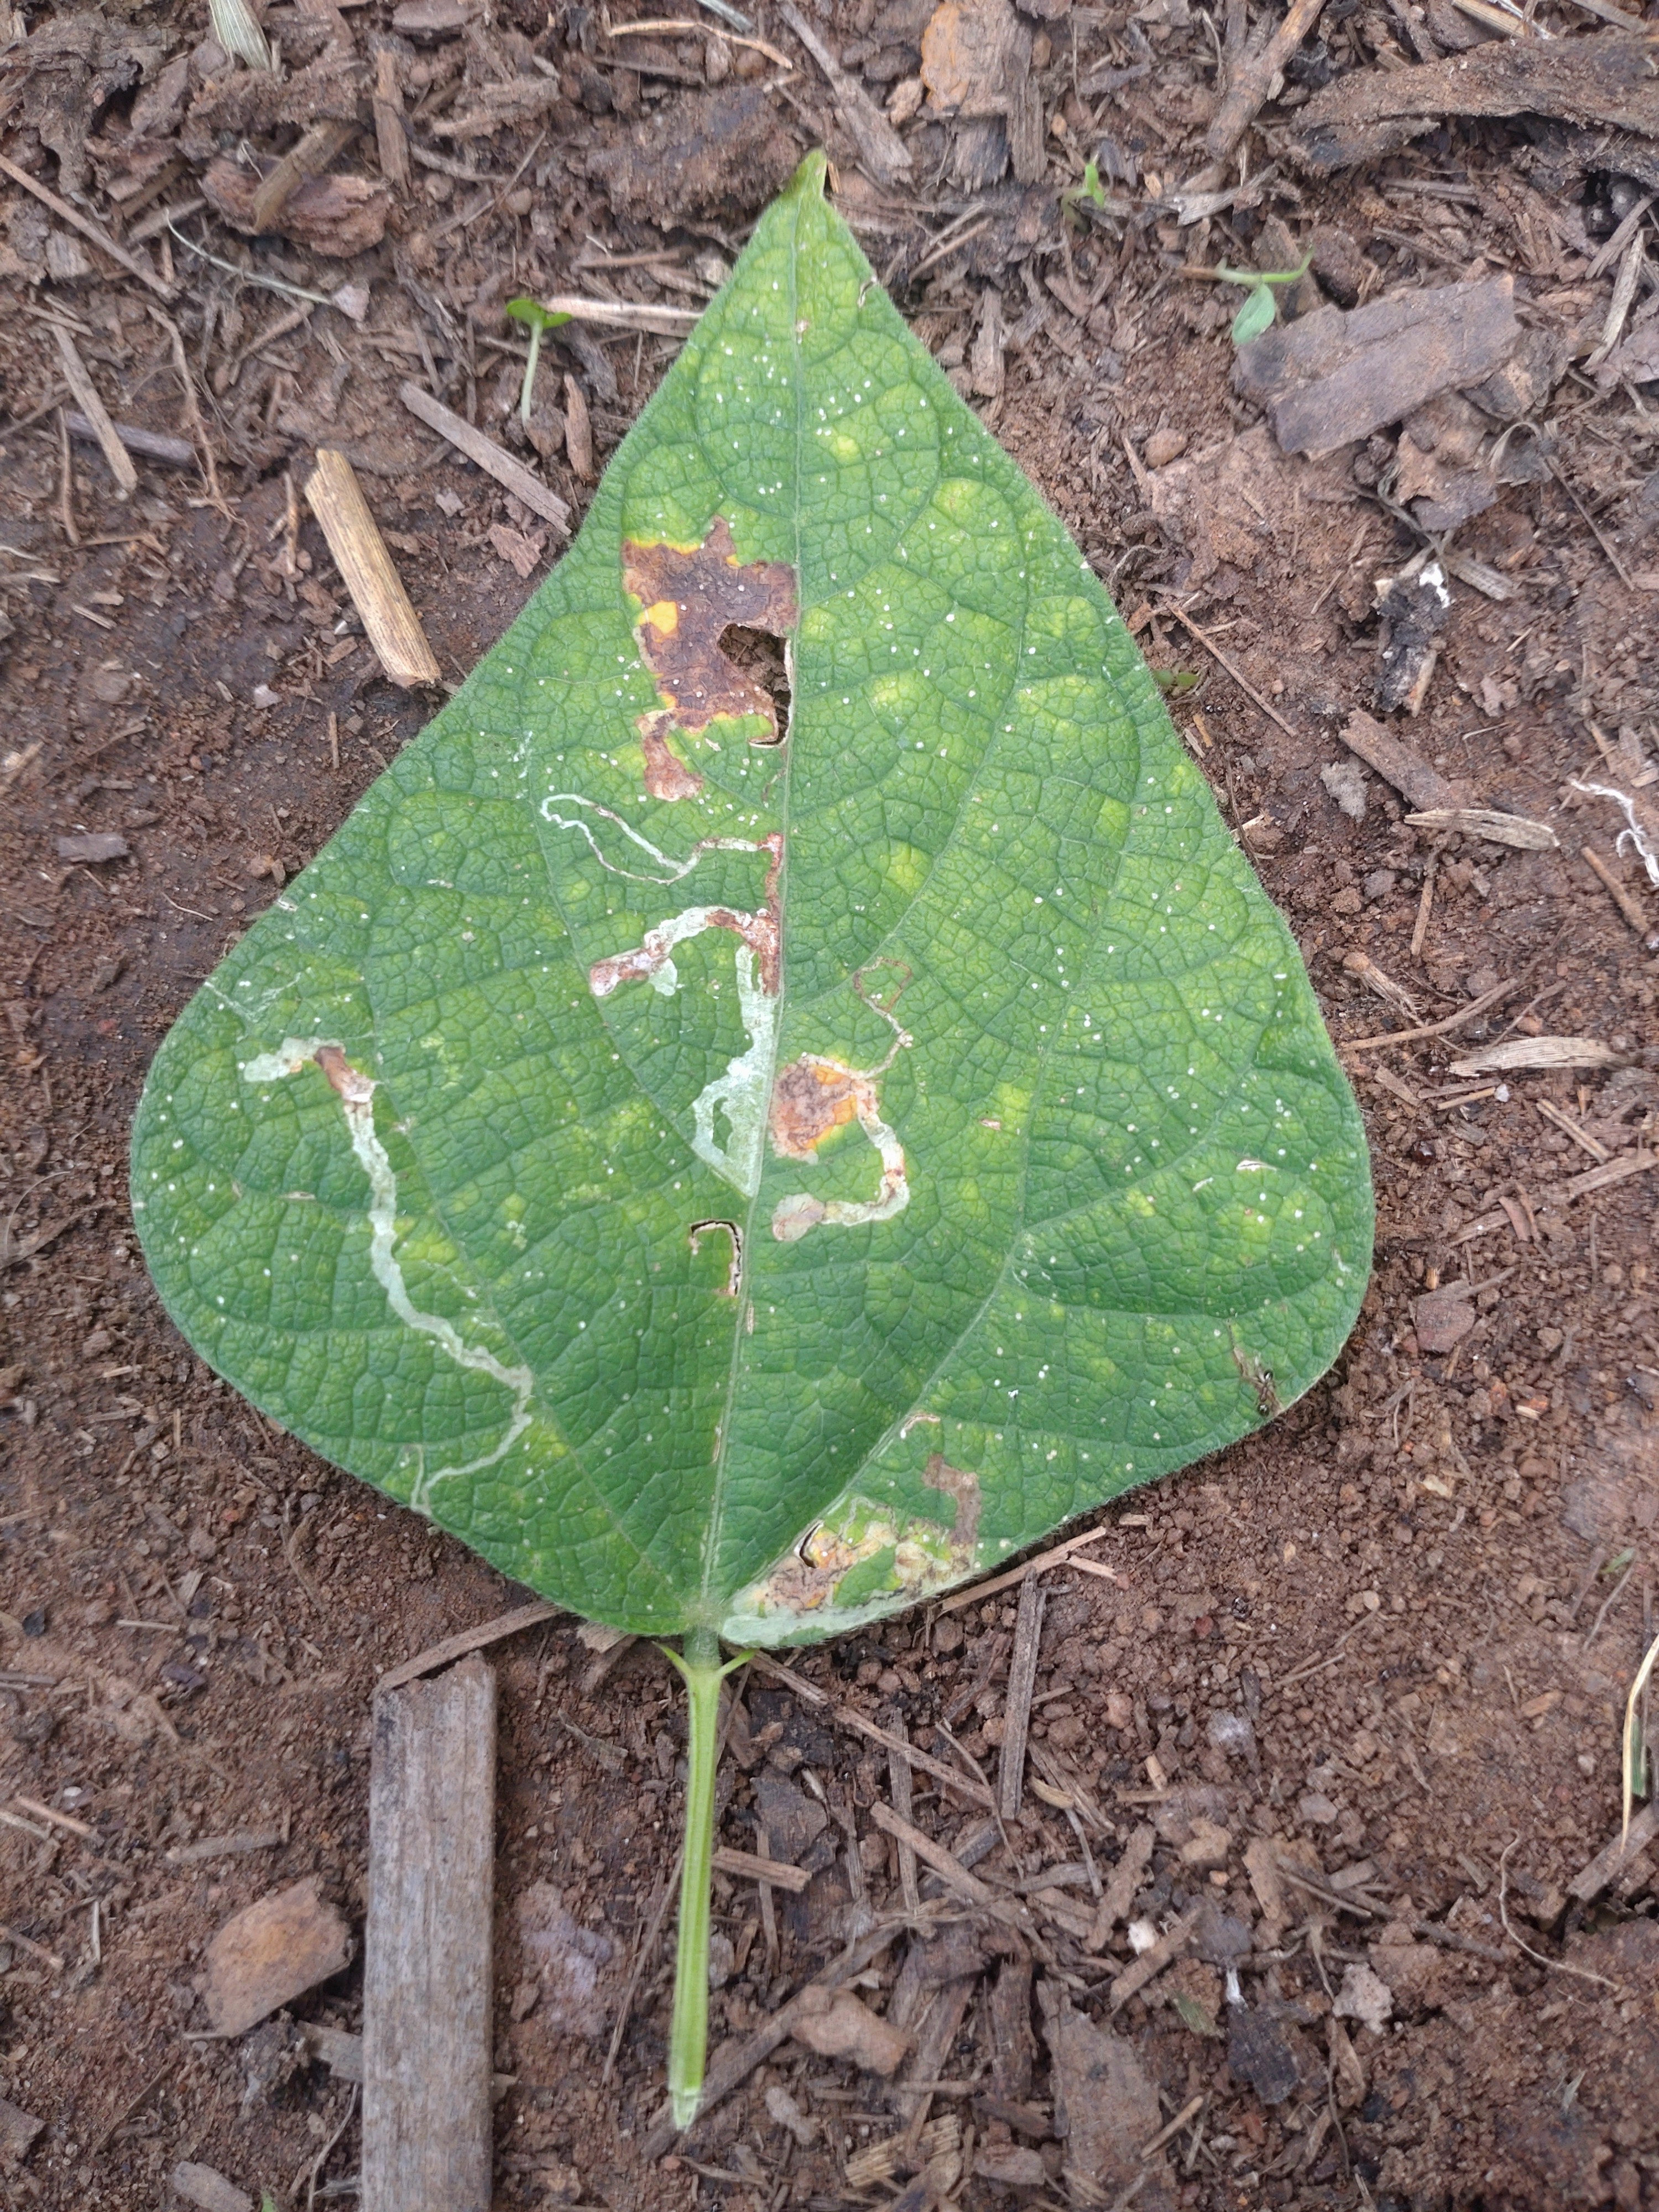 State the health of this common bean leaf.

anthracnose
